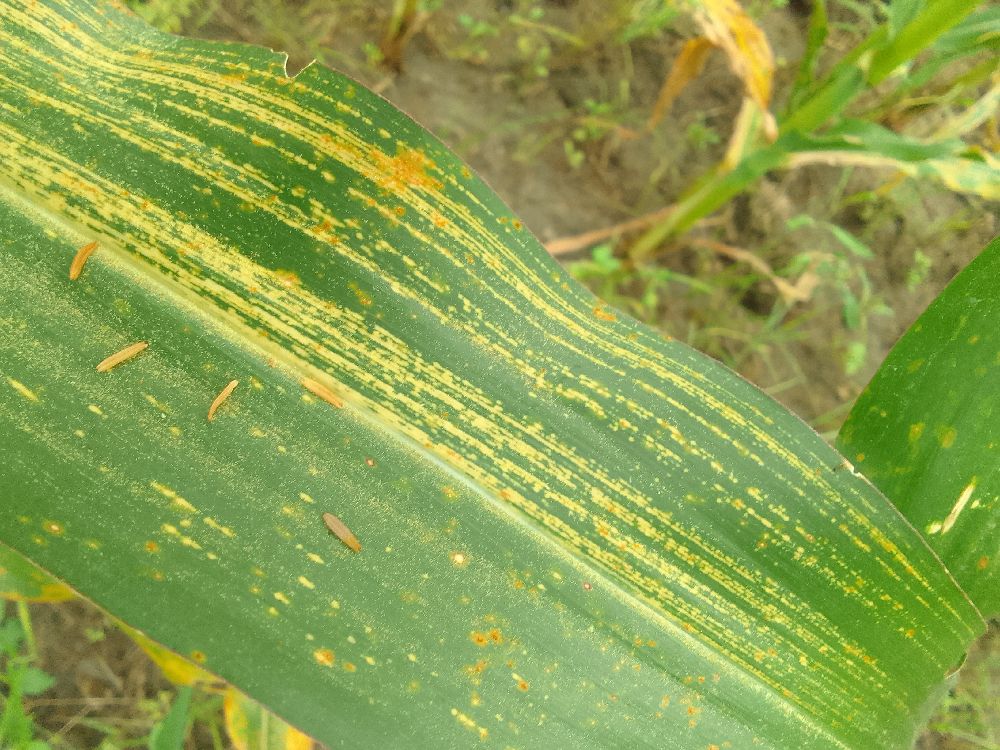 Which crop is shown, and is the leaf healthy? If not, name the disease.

maize, maize streak virus
